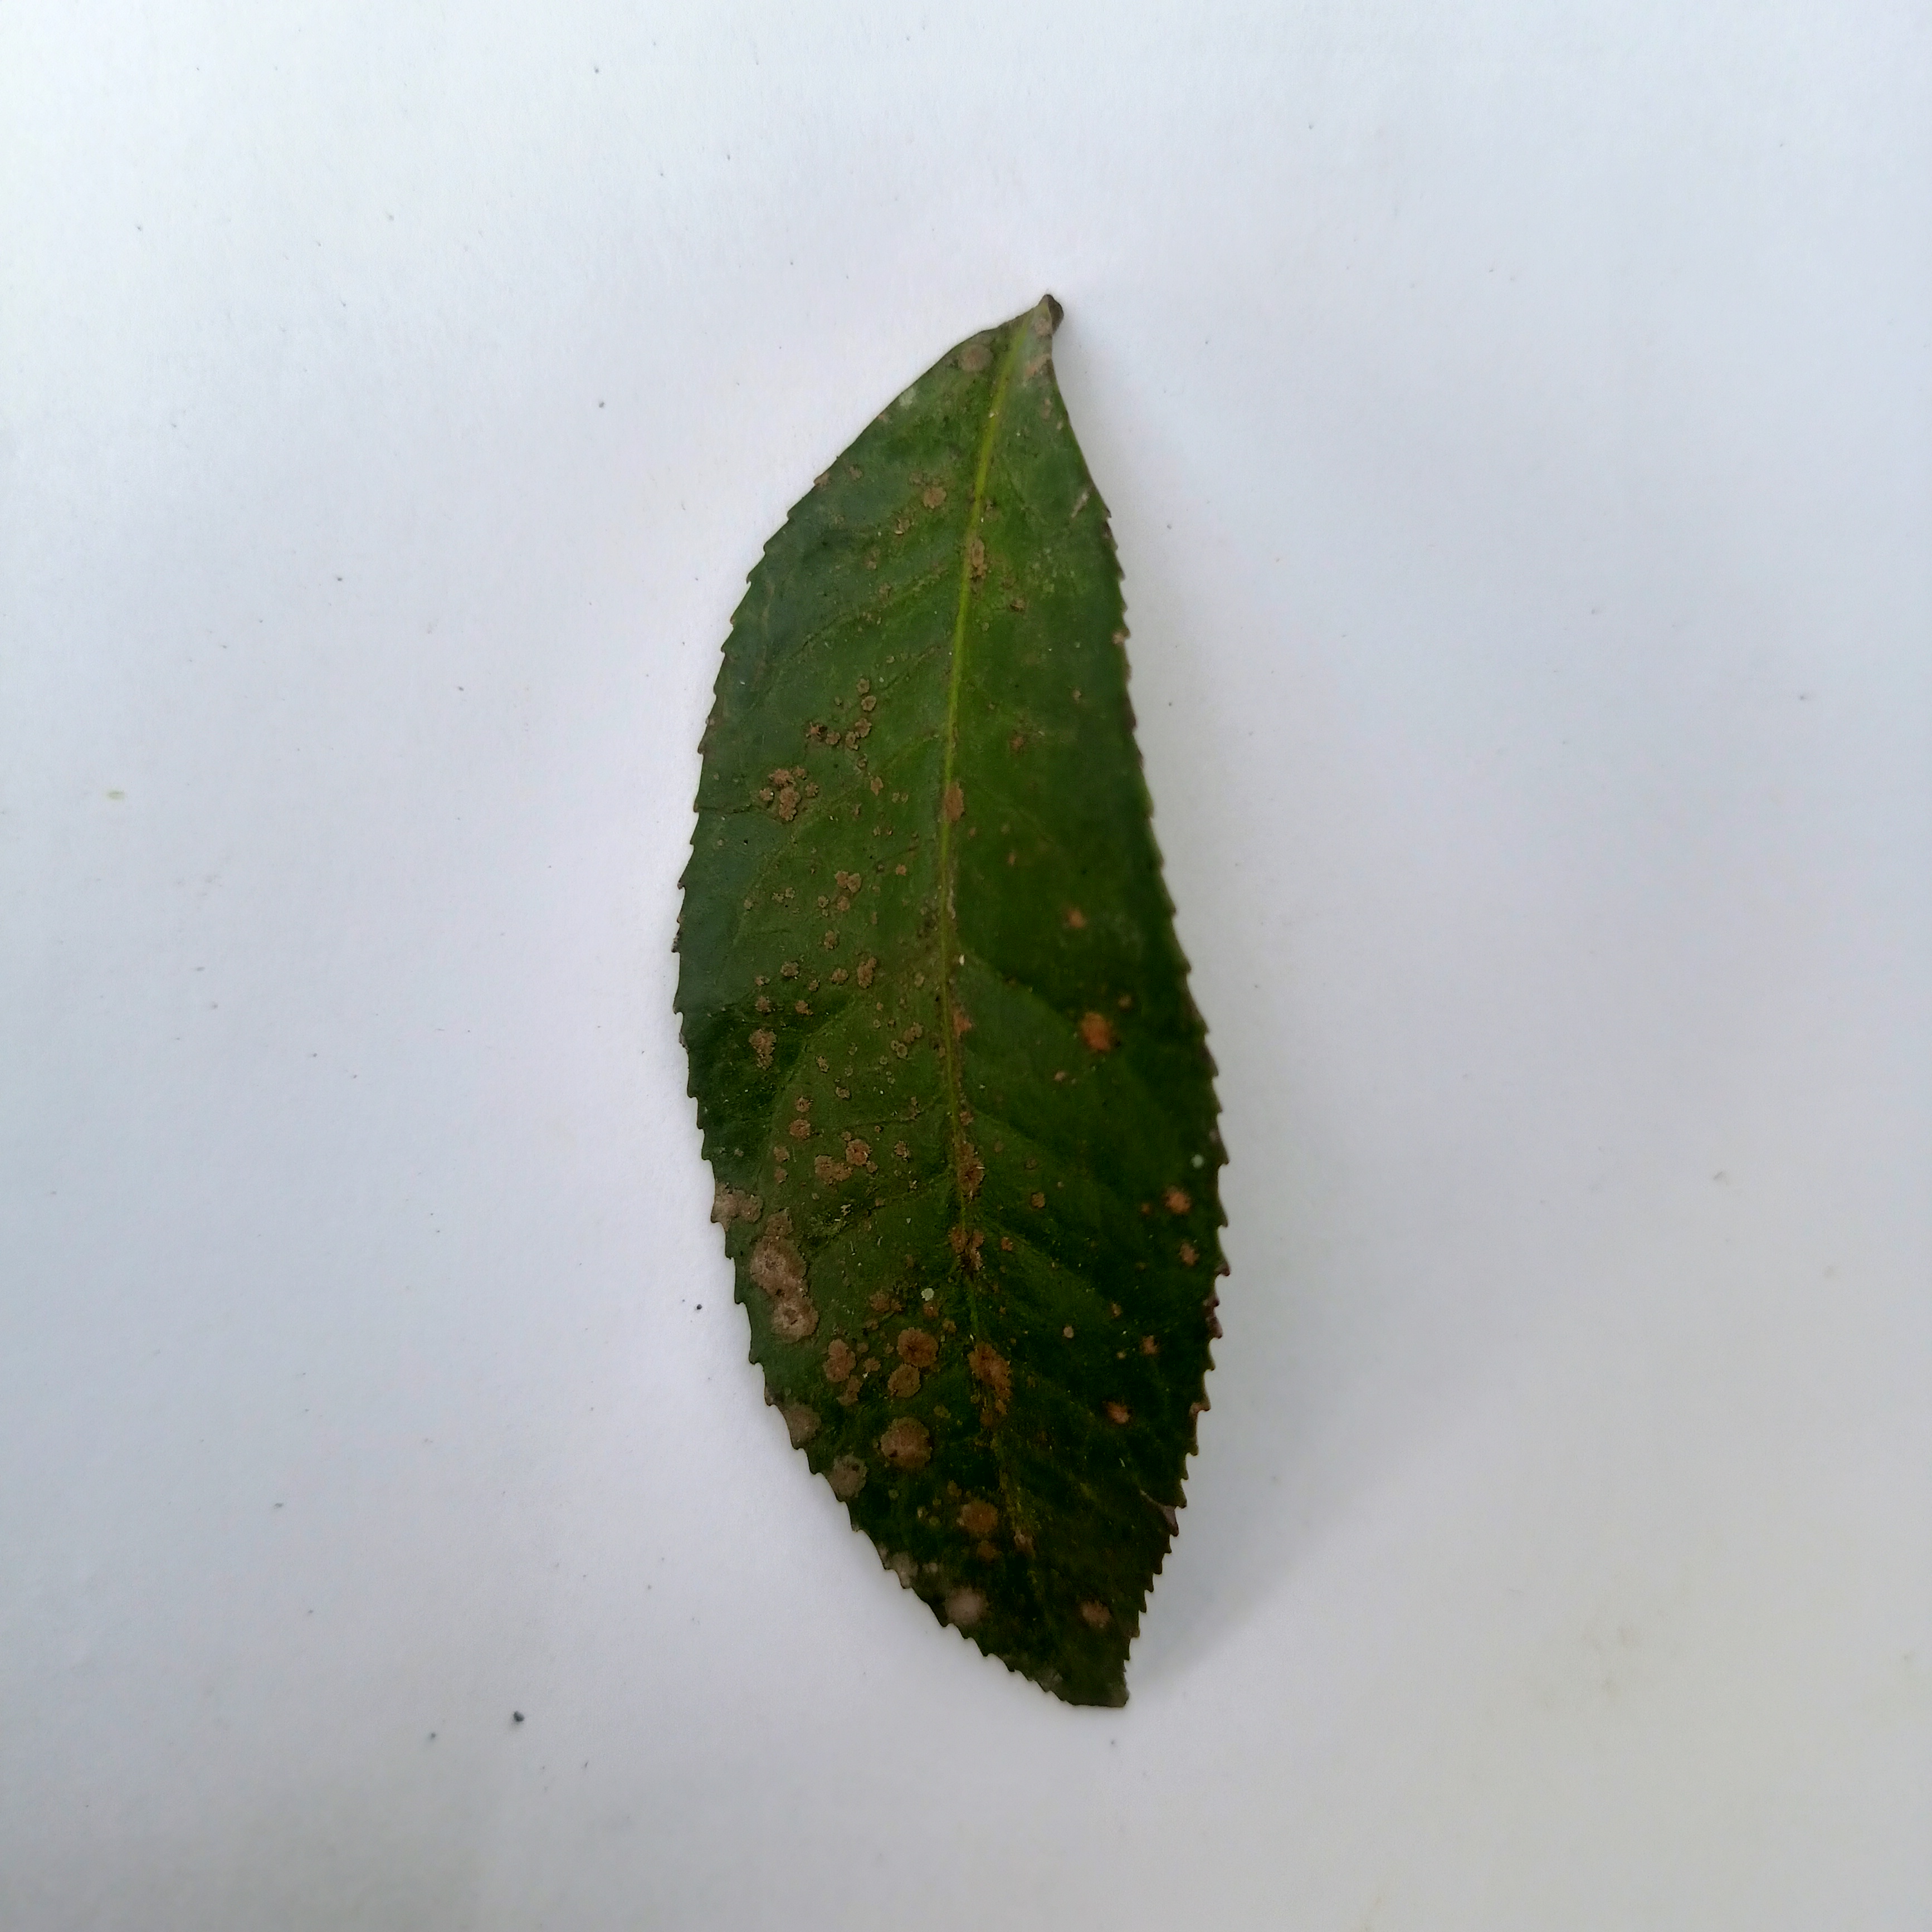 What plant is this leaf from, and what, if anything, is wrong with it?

tea, algal leaf
